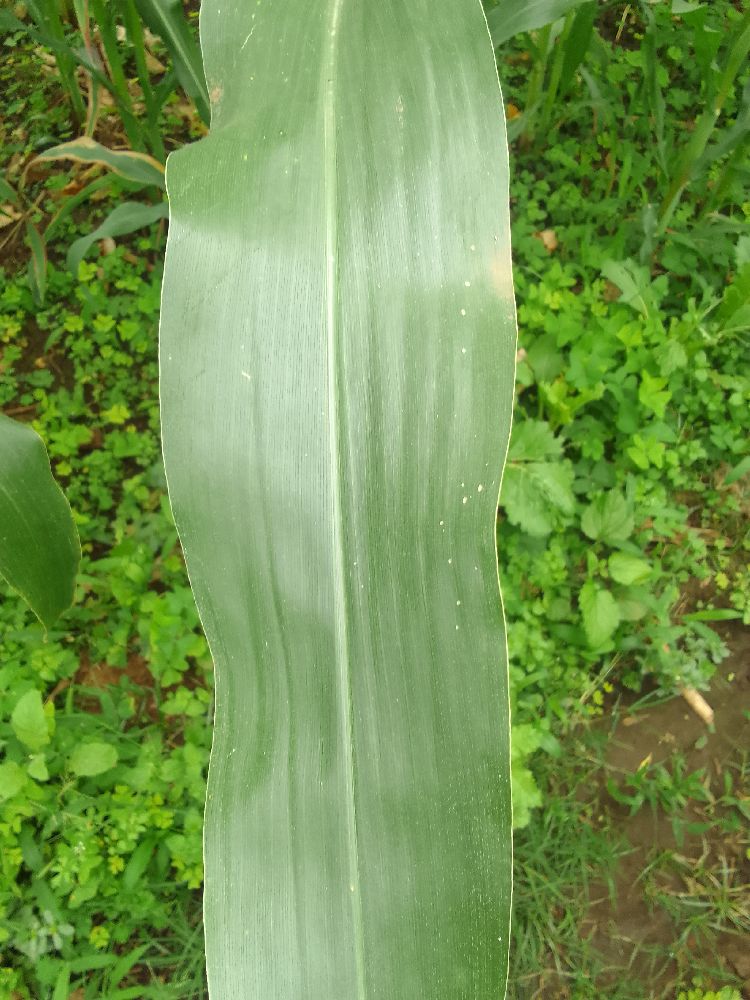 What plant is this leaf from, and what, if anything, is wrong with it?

maize, healthy
